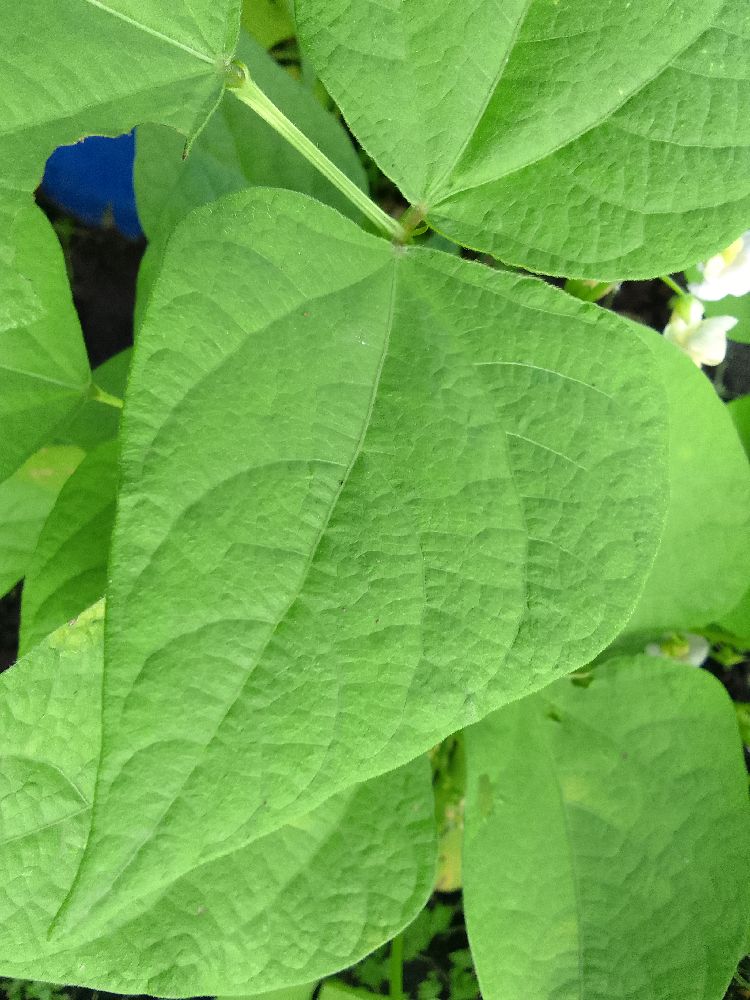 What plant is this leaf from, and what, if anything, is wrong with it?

common bean, healthy
